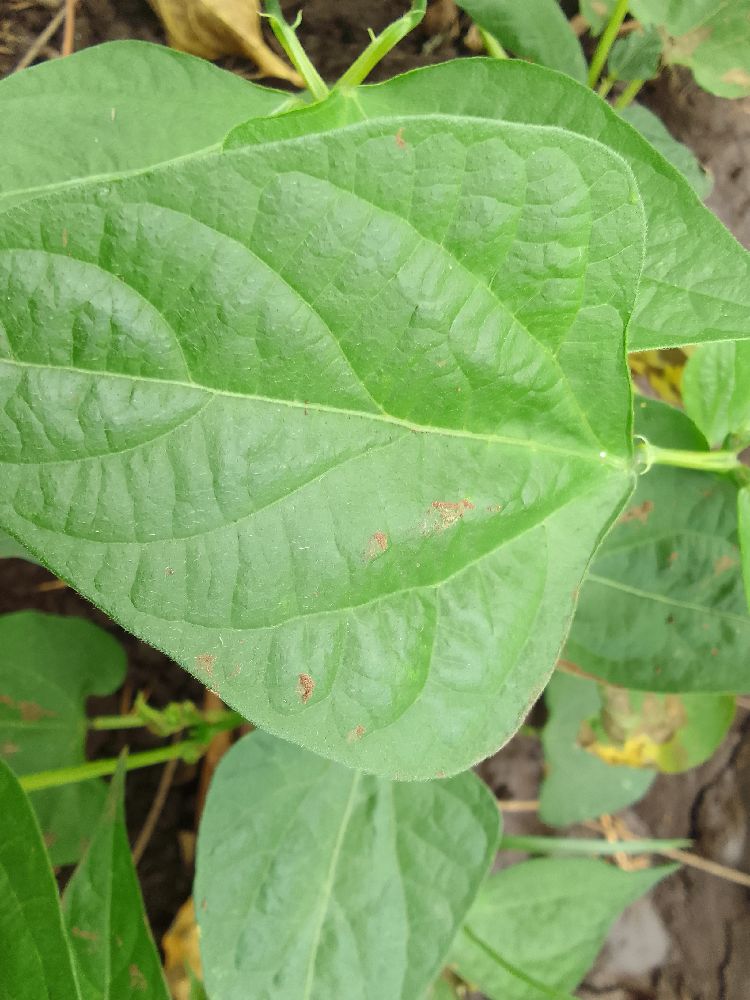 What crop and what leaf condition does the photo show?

common bean, healthy
